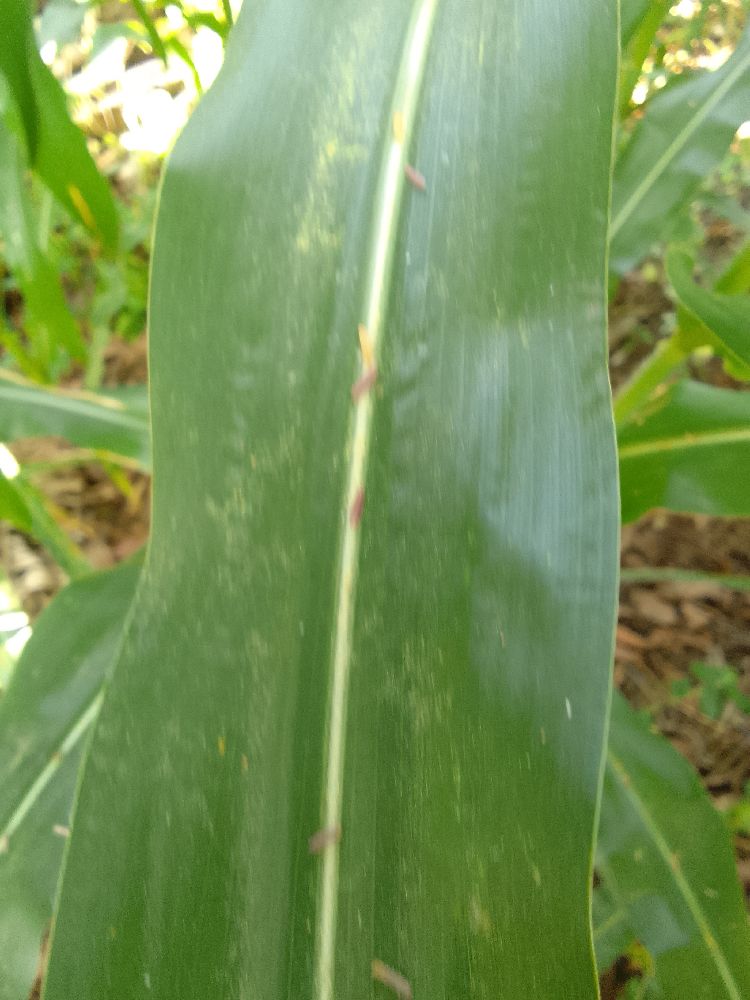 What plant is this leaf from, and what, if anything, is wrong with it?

maize, healthy
